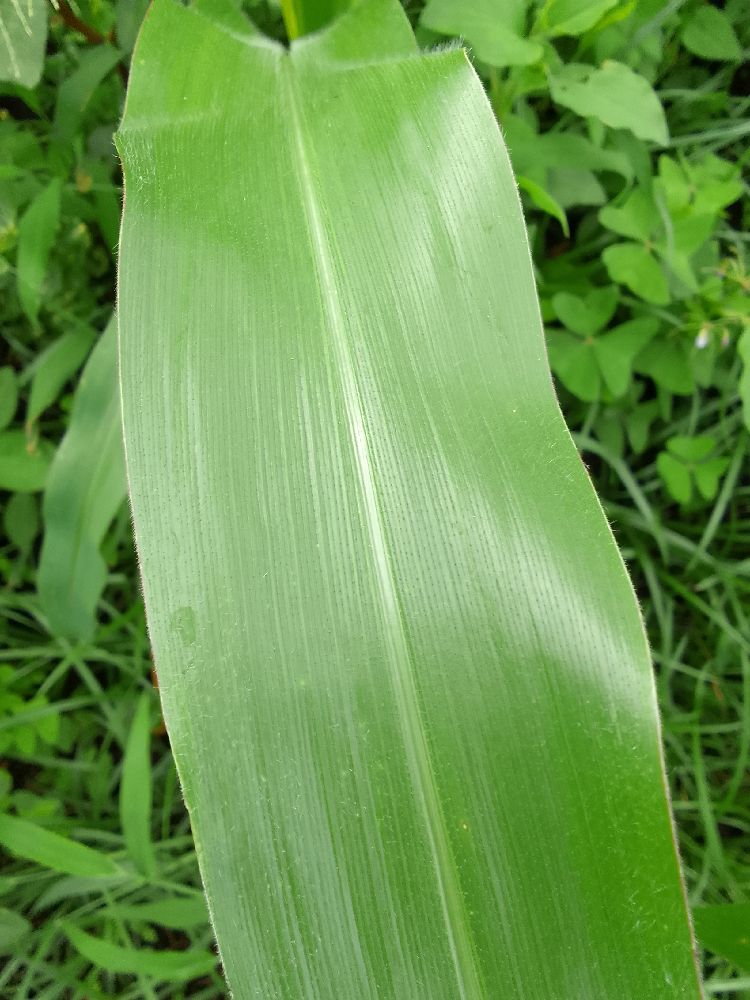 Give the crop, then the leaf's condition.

maize, healthy
